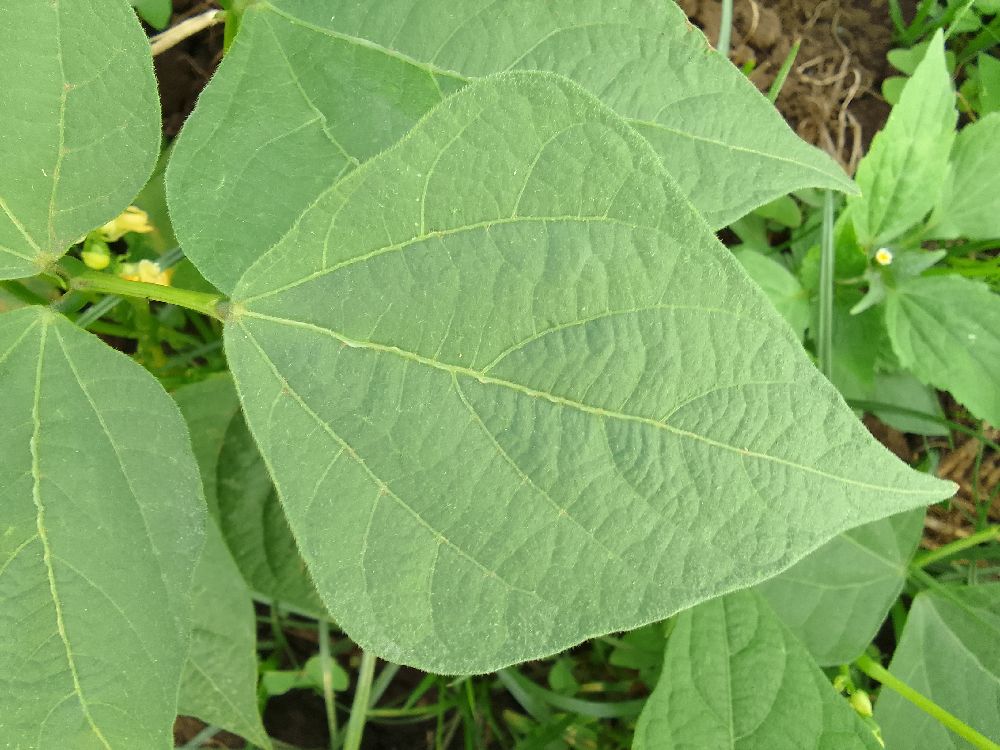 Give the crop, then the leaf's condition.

common bean, healthy
